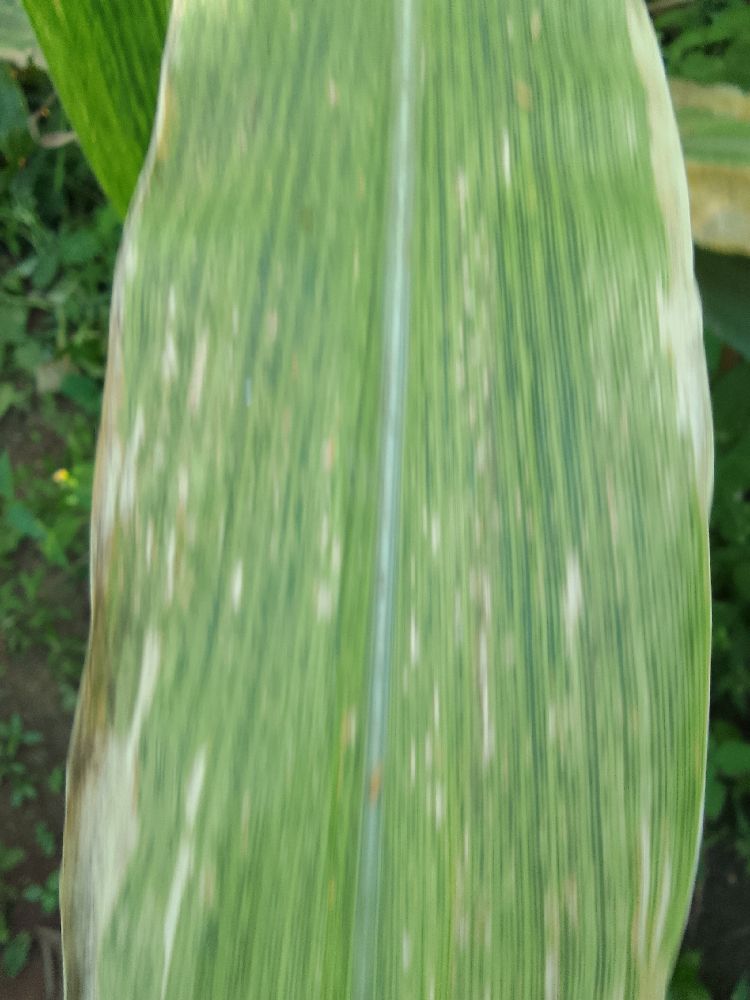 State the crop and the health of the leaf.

maize, maize lethal necrosis
